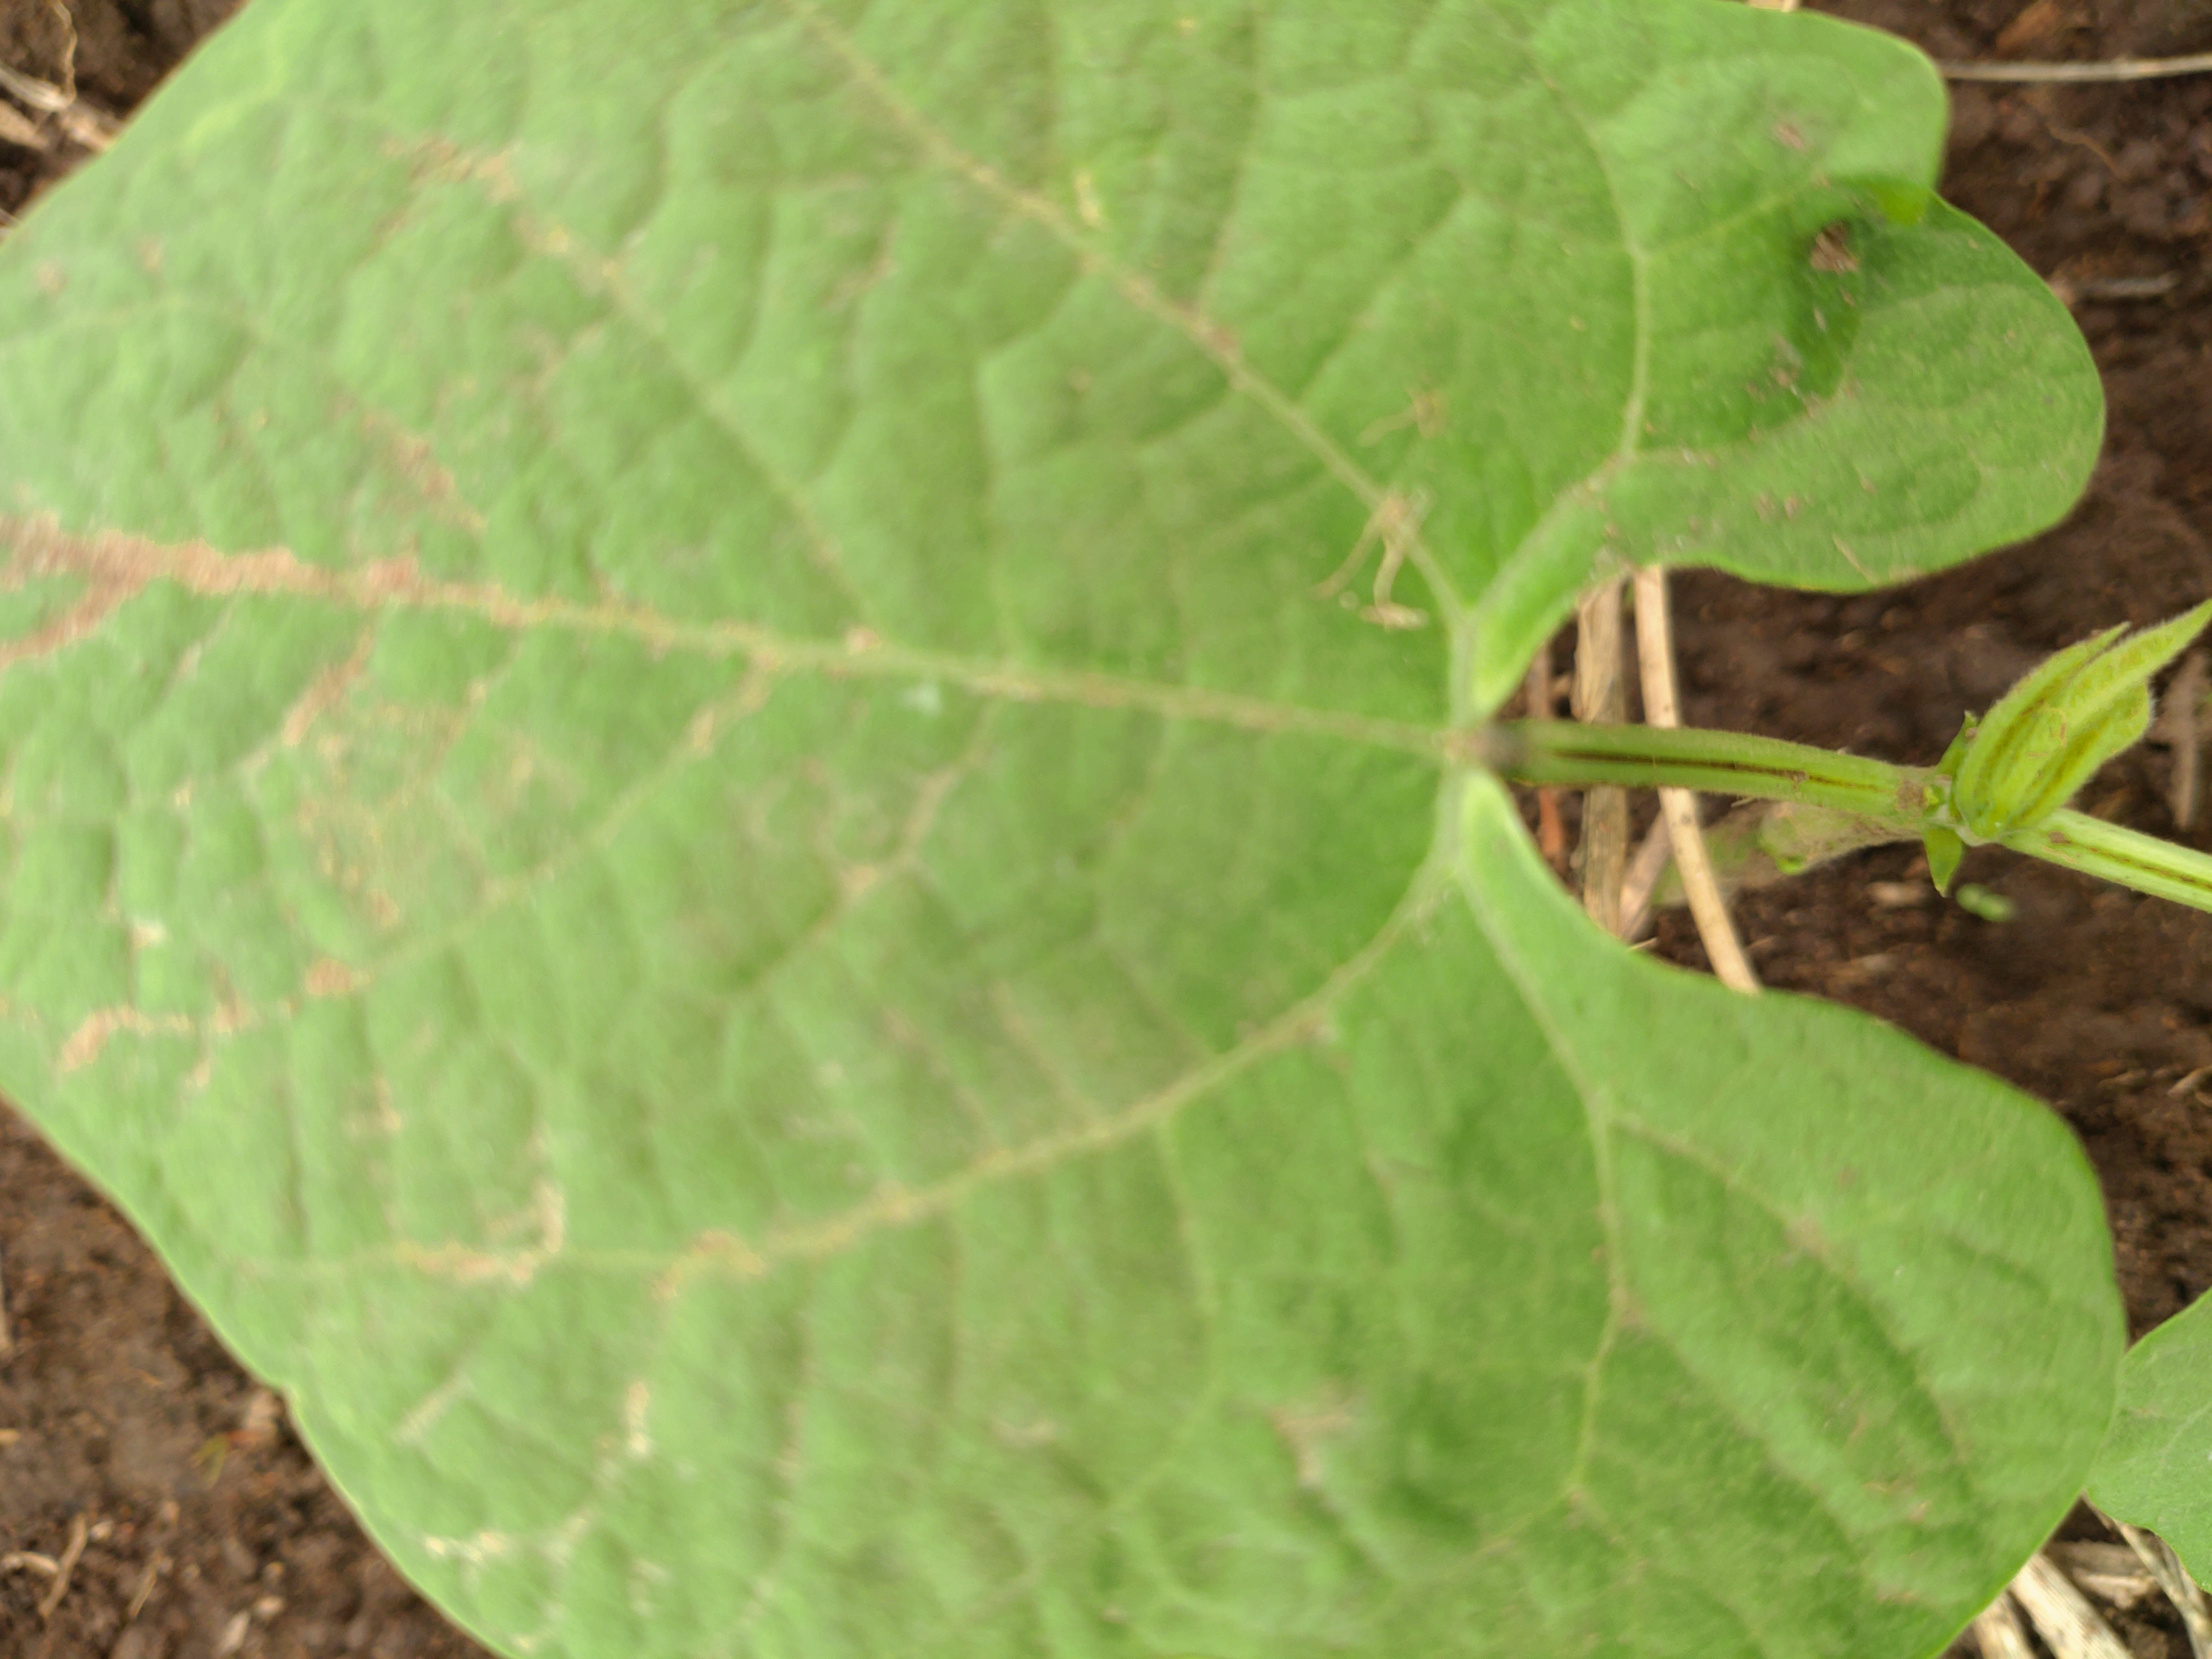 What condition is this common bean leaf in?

healthy
